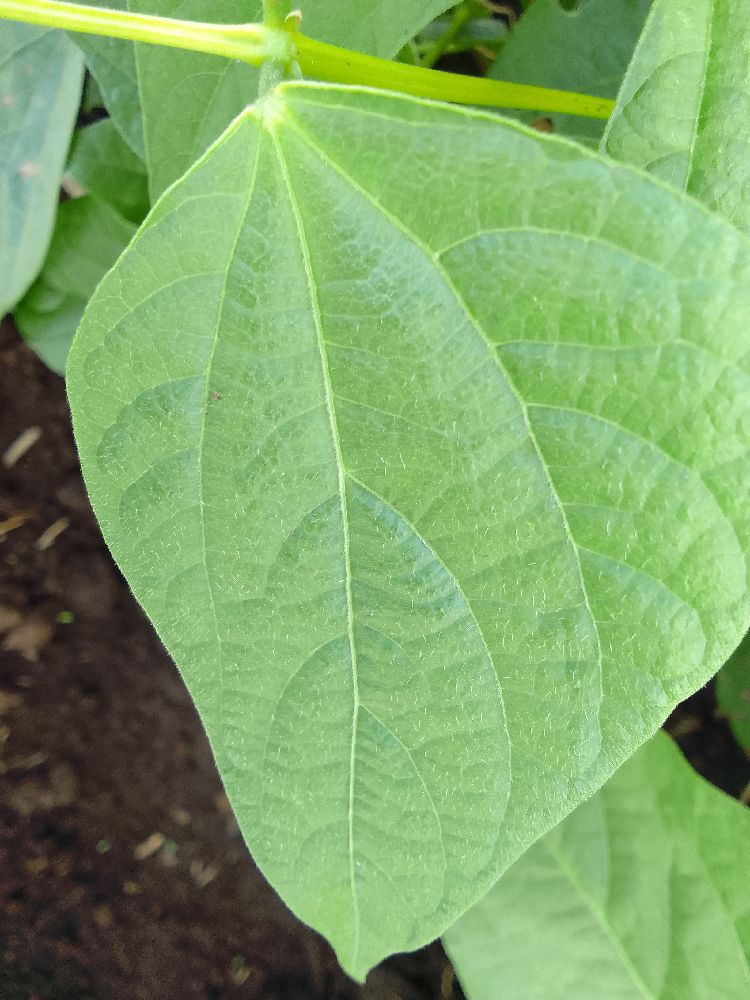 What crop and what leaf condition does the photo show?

common bean, healthy
